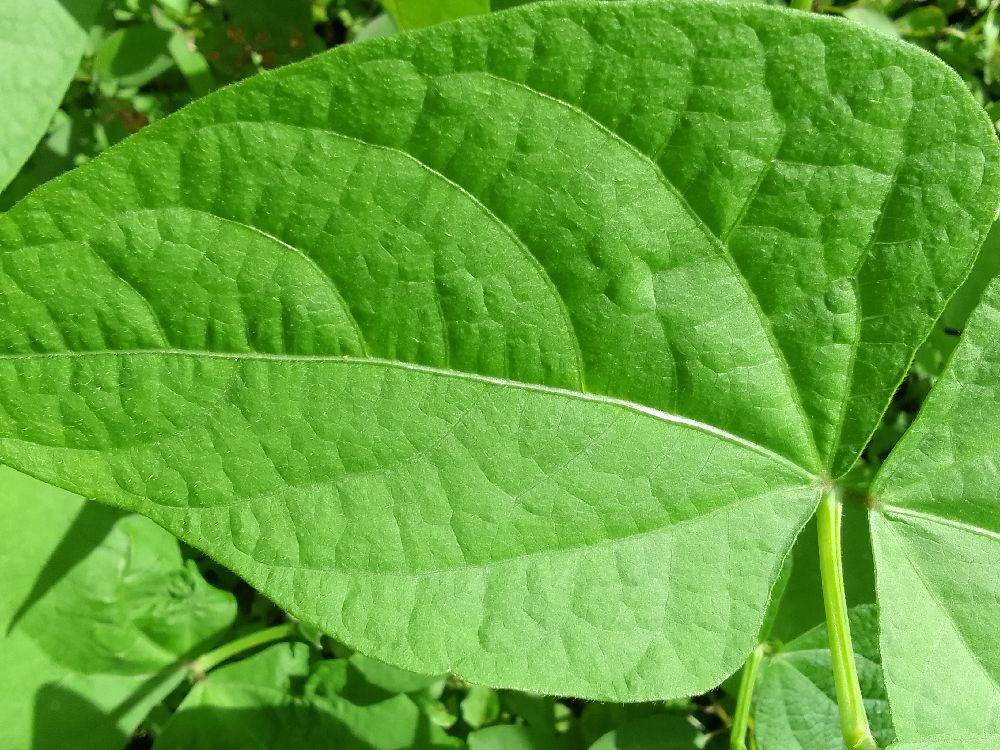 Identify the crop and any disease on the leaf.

common bean, healthy
